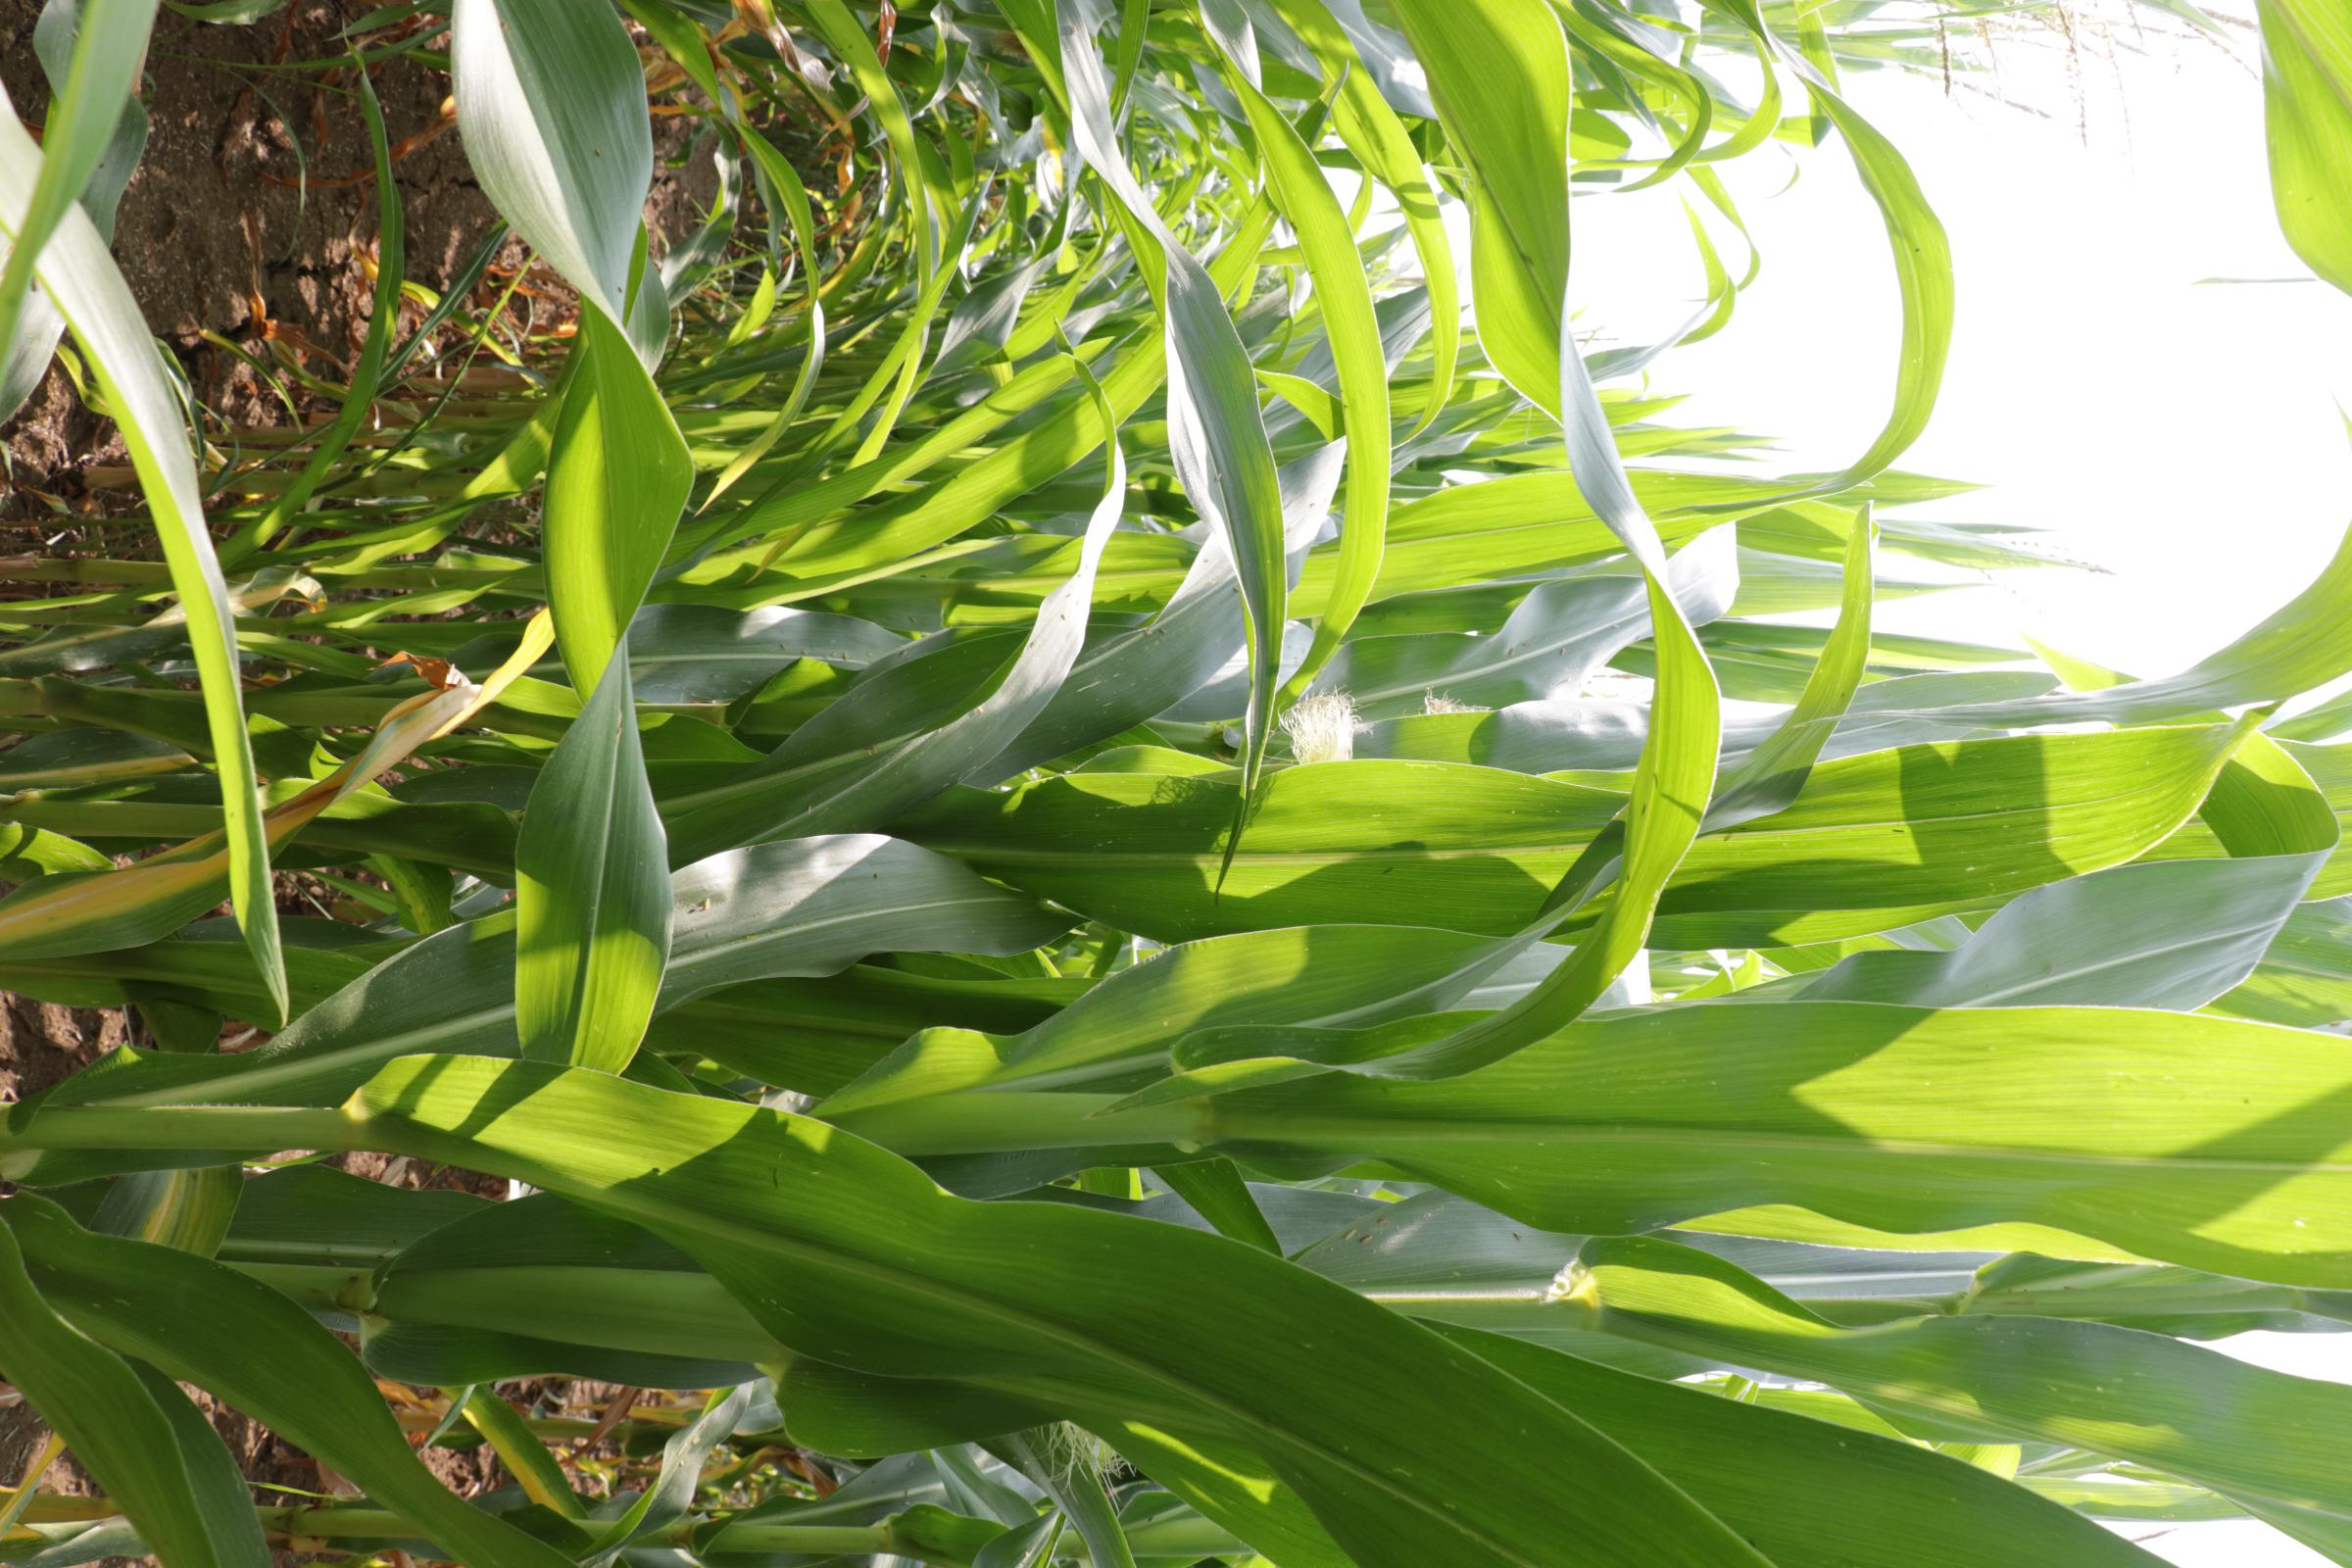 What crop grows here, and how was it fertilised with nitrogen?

maize, no added nitrogen
